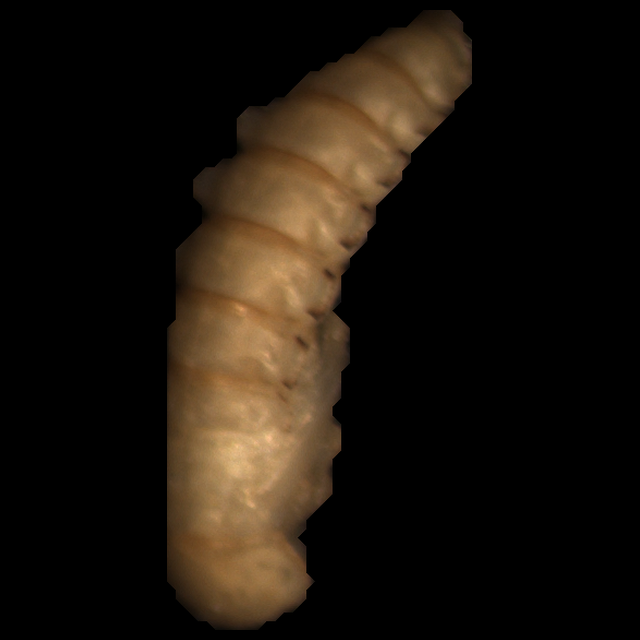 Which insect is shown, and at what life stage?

mealworm pupa
